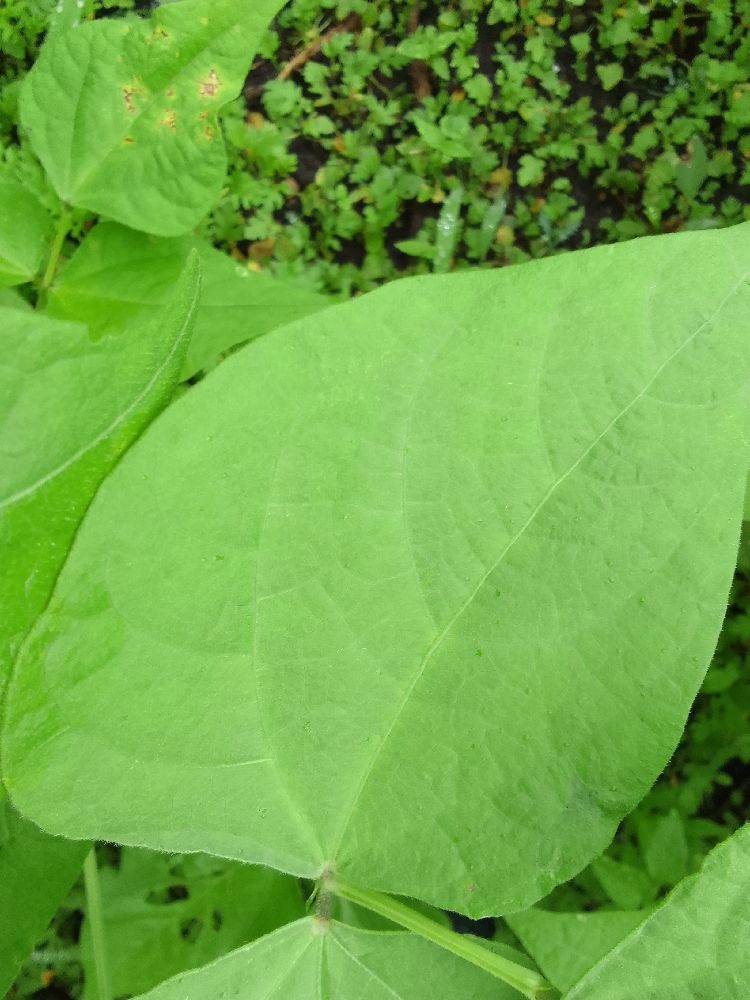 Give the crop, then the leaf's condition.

common bean, healthy
